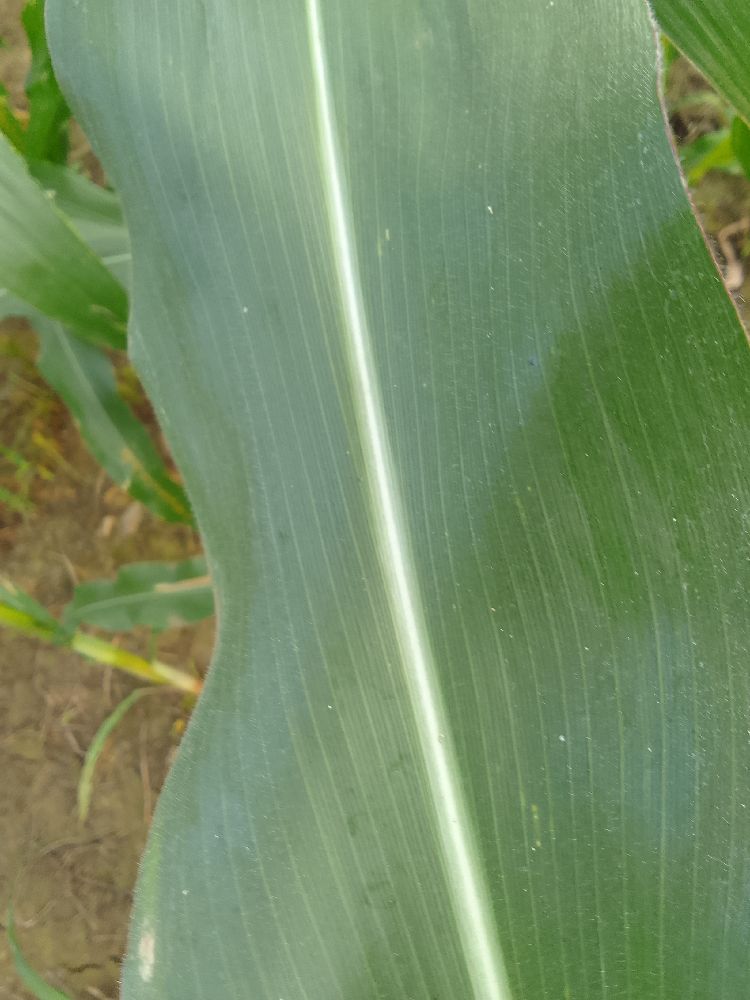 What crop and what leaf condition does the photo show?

maize, healthy
